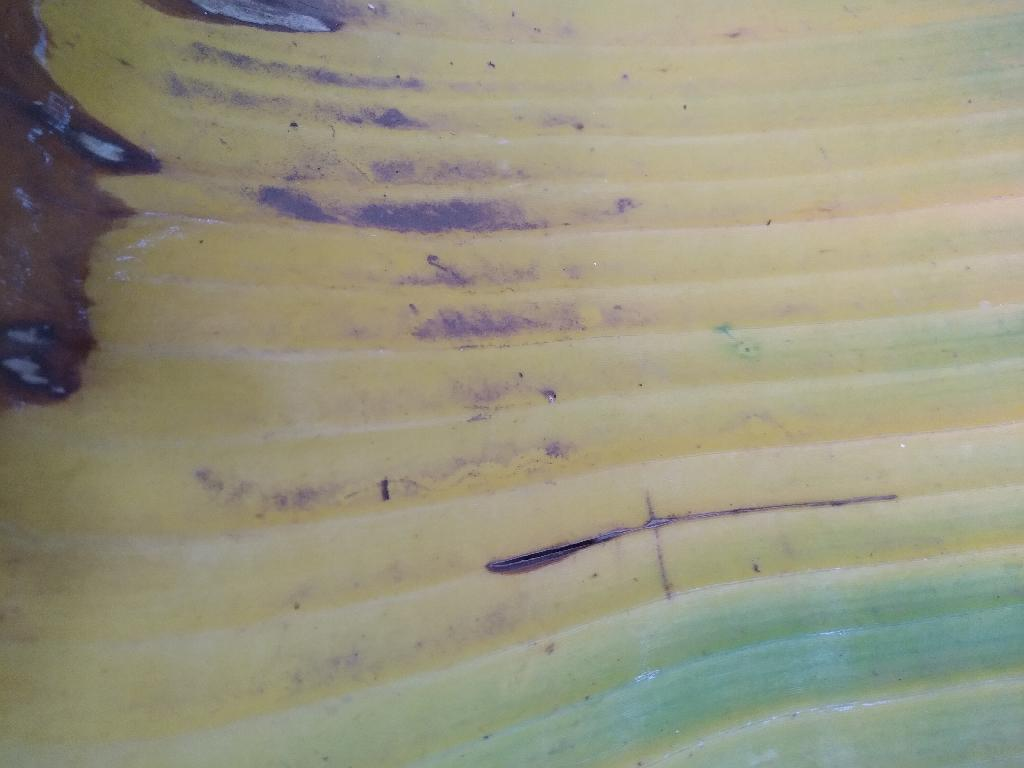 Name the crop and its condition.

banana, fusarium wilt race 1
